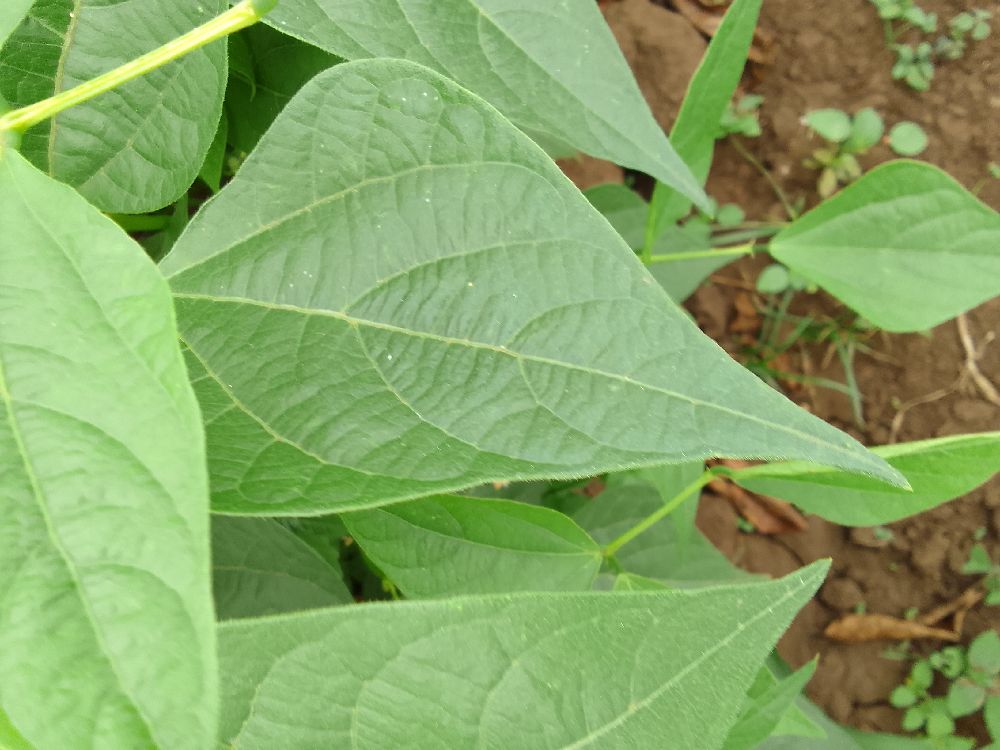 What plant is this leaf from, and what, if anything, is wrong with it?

common bean, healthy
